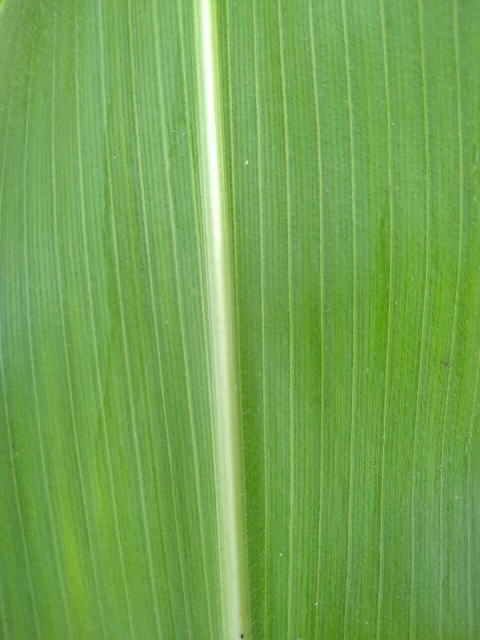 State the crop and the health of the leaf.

maize, healthy
